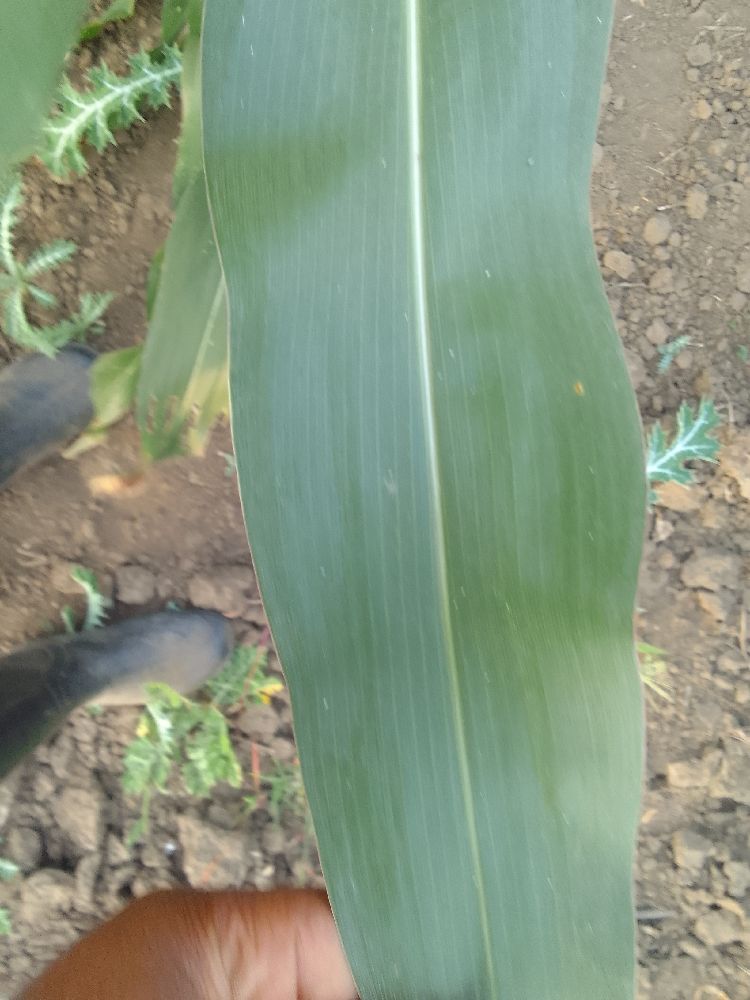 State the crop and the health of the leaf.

maize, healthy
